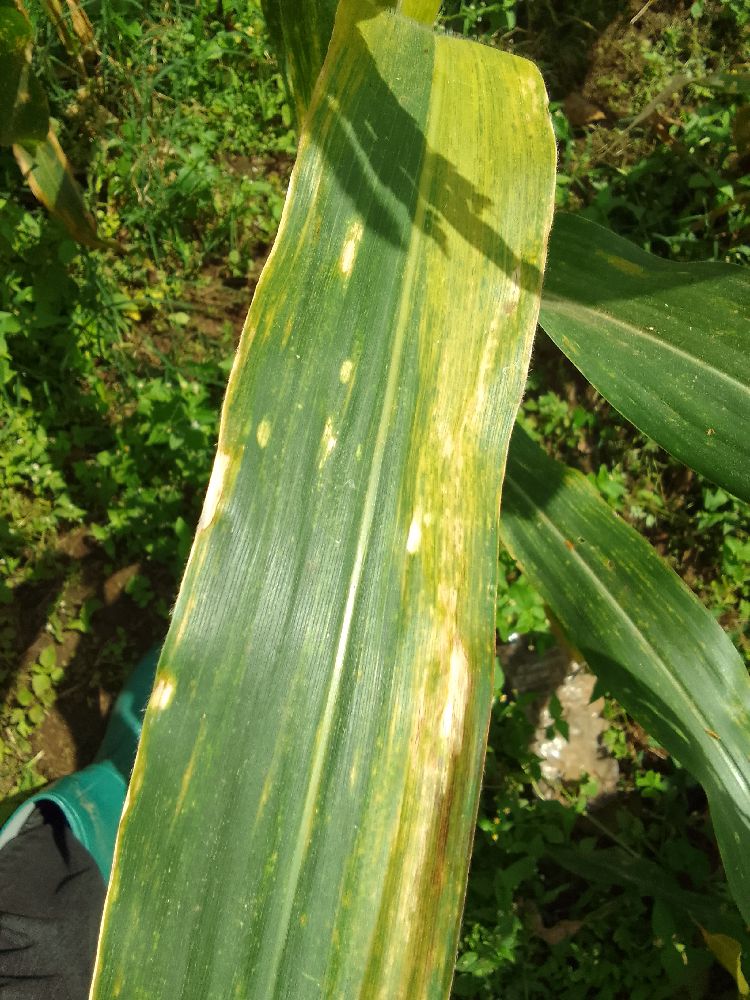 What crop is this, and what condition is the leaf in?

maize, maize lethal necrosis
